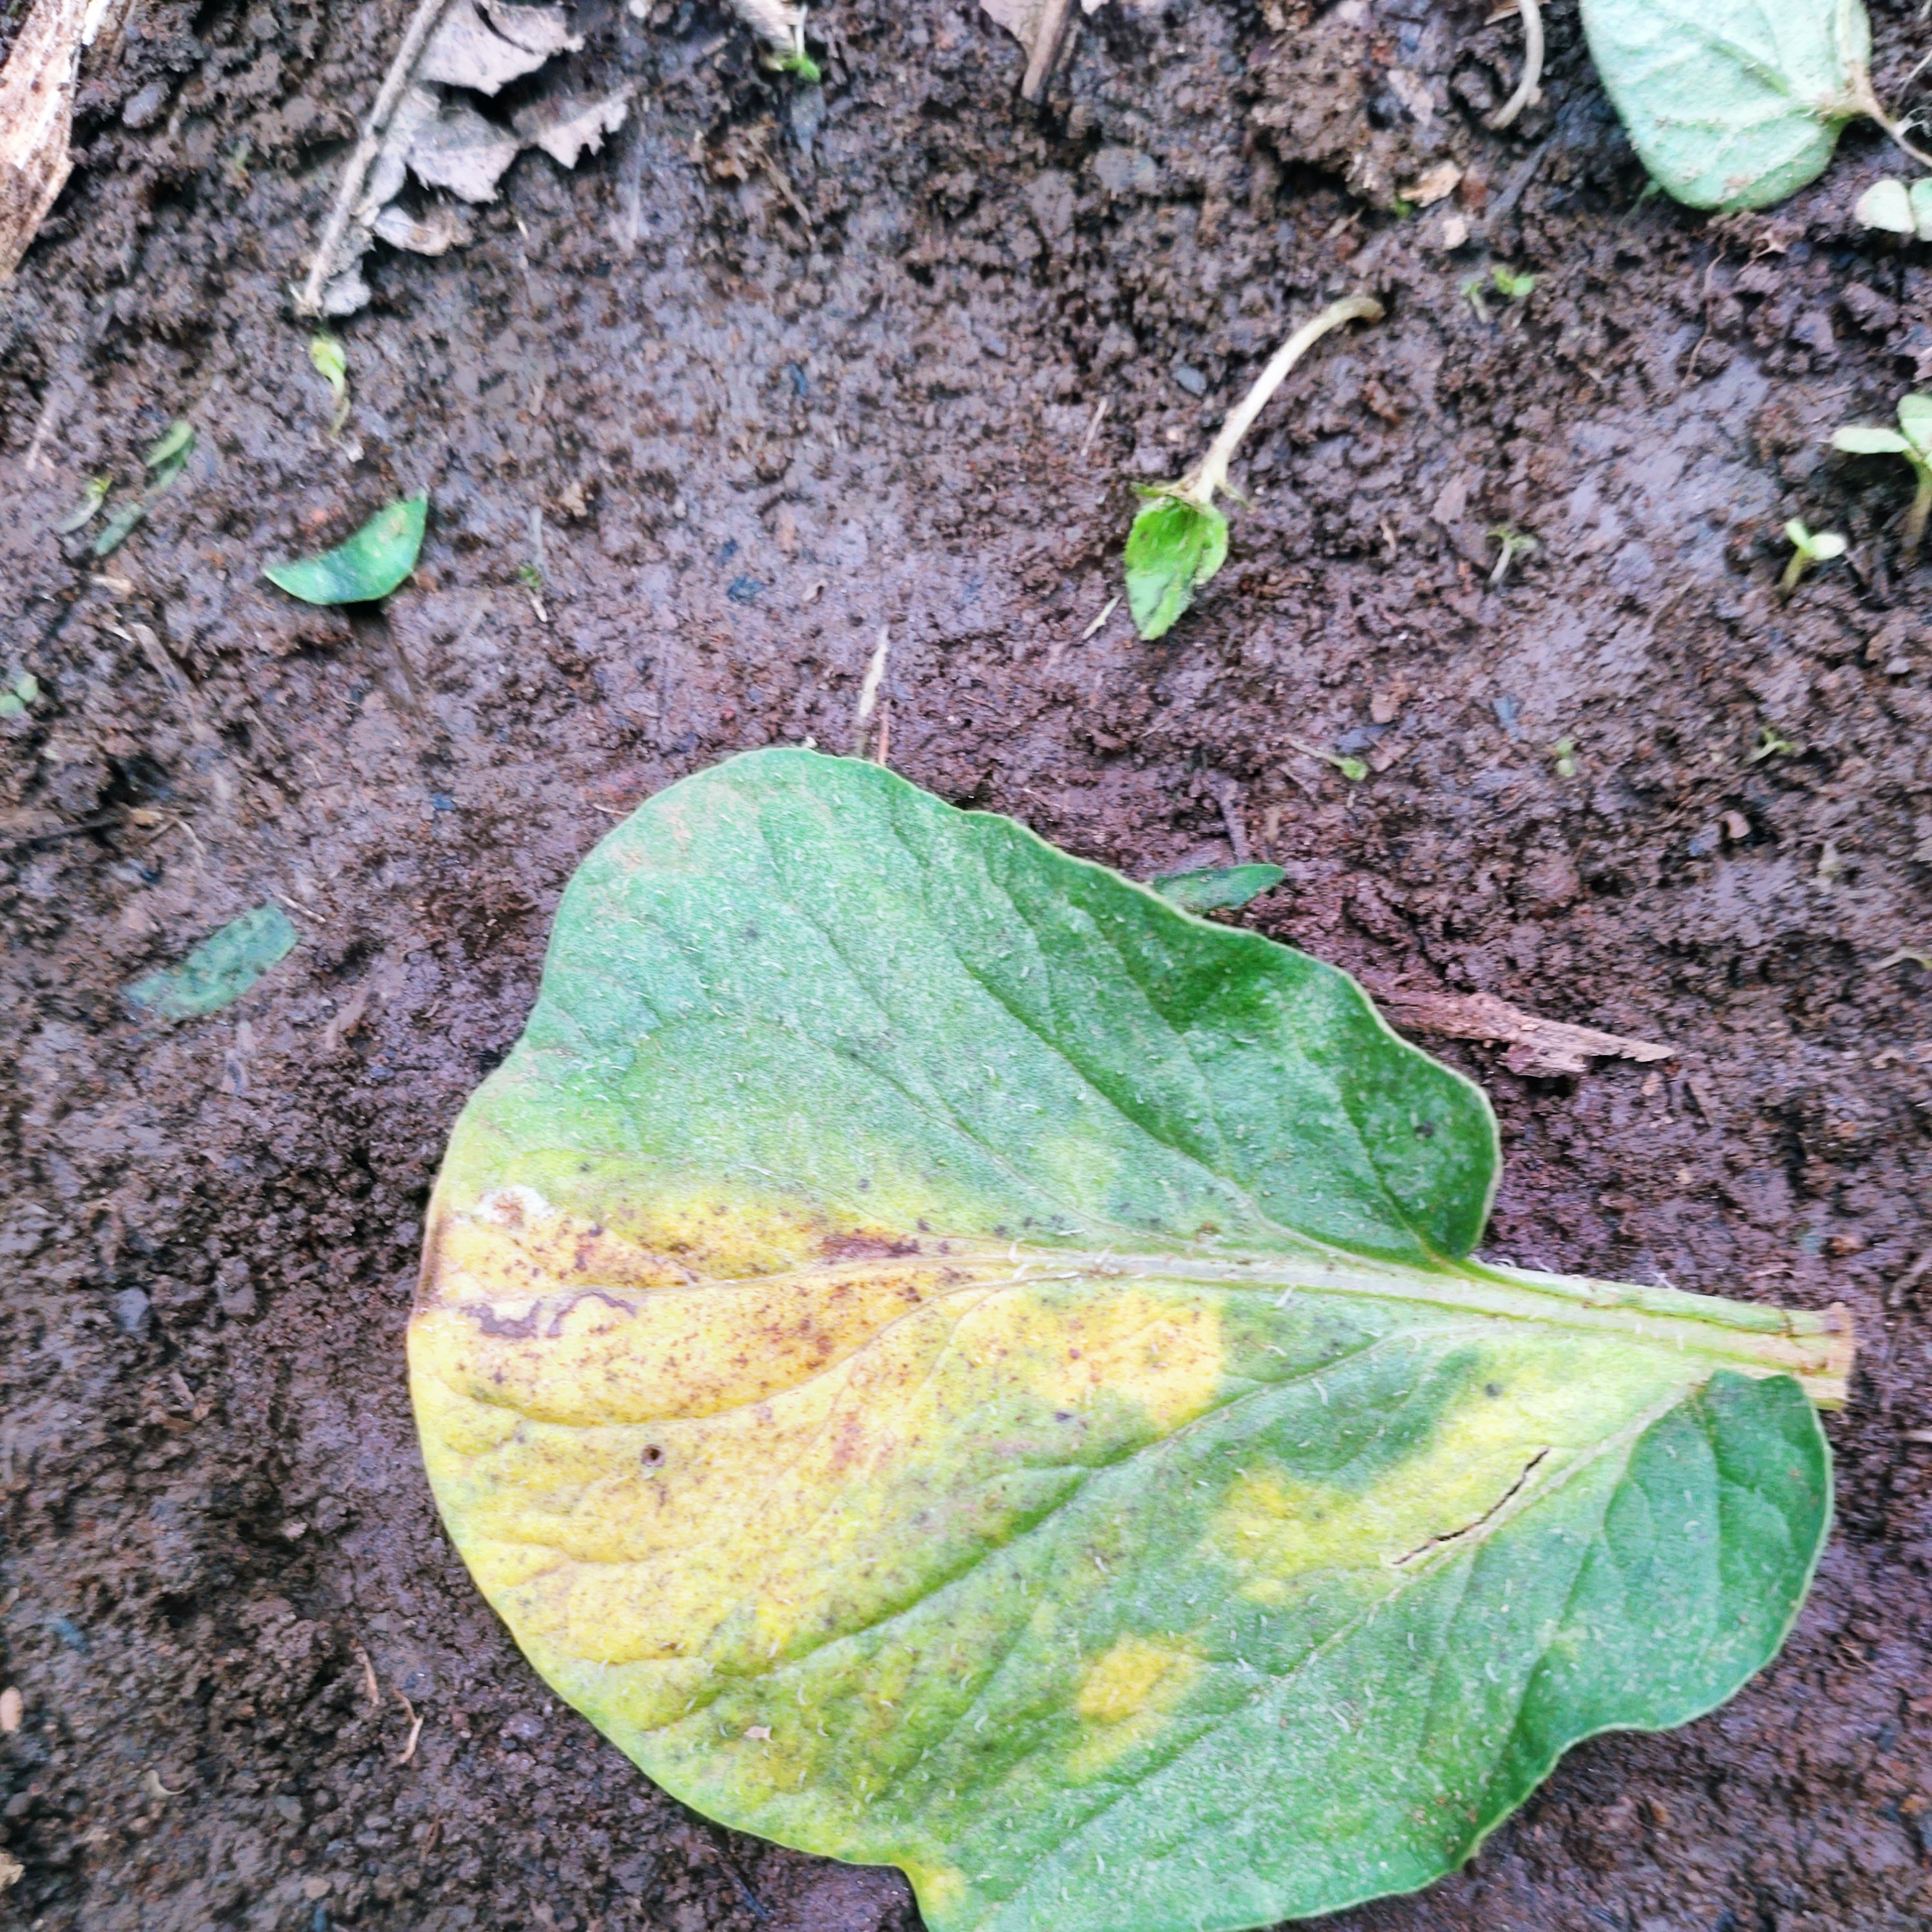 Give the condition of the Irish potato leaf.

late blight
